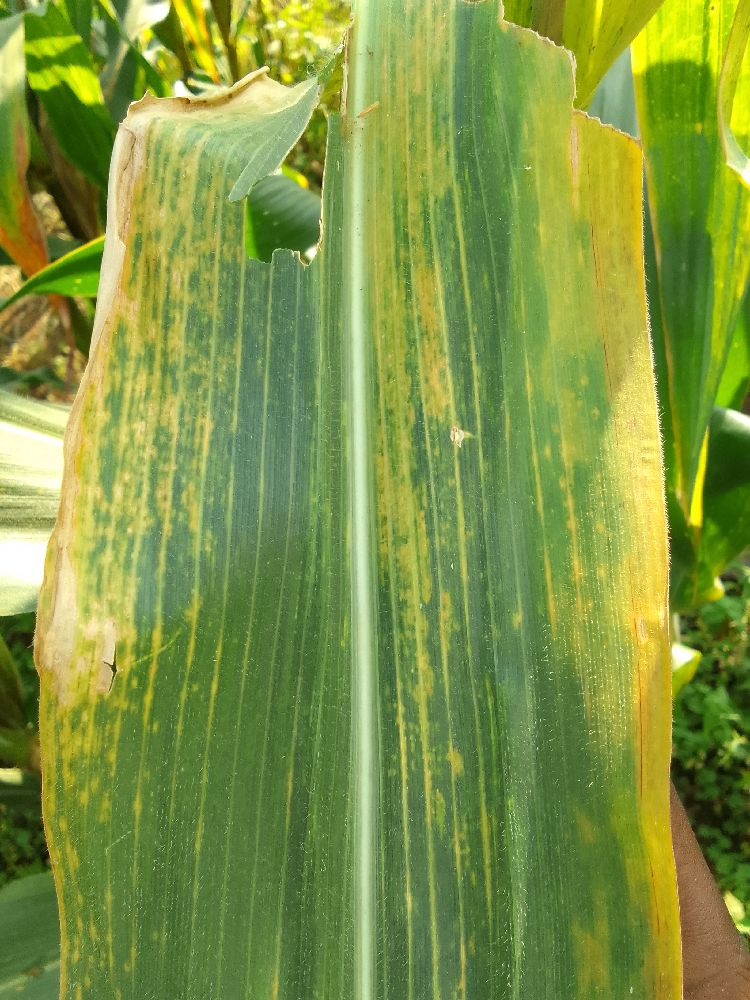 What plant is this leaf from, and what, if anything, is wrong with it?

maize, maize lethal necrosis
